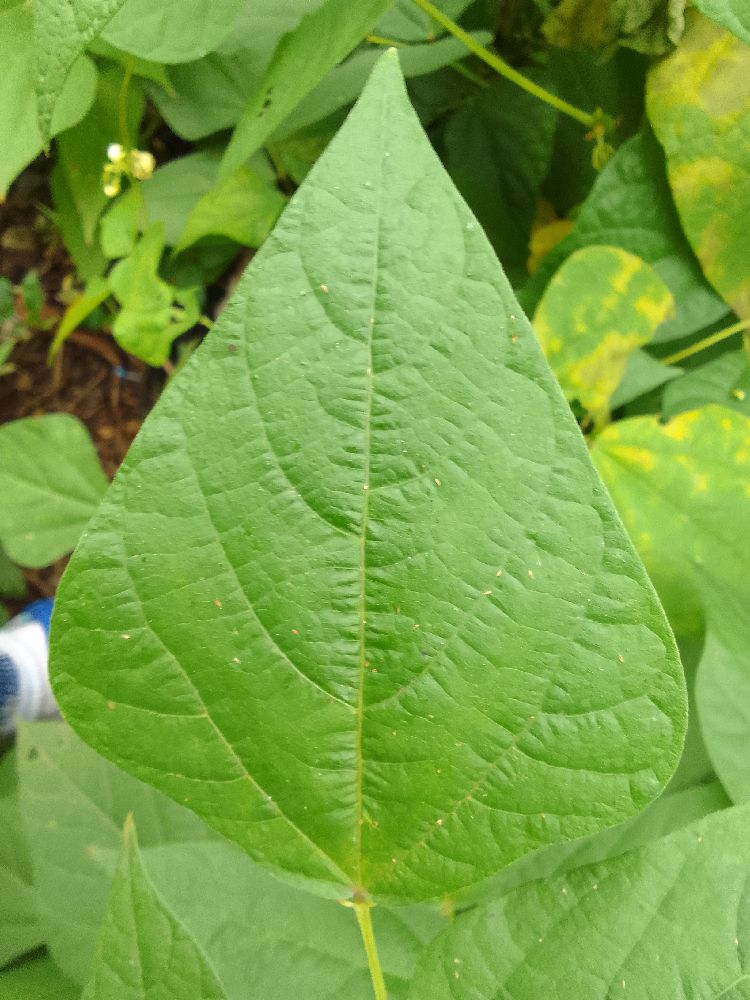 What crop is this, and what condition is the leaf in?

common bean, healthy
